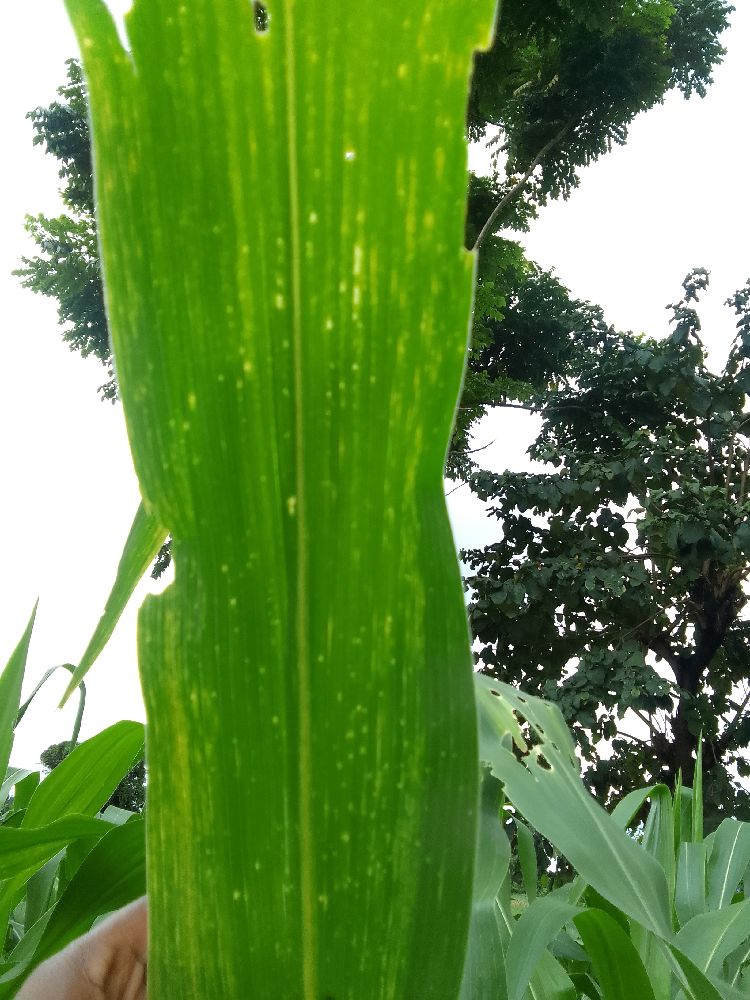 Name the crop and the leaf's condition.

maize, maize lethal necrosis
